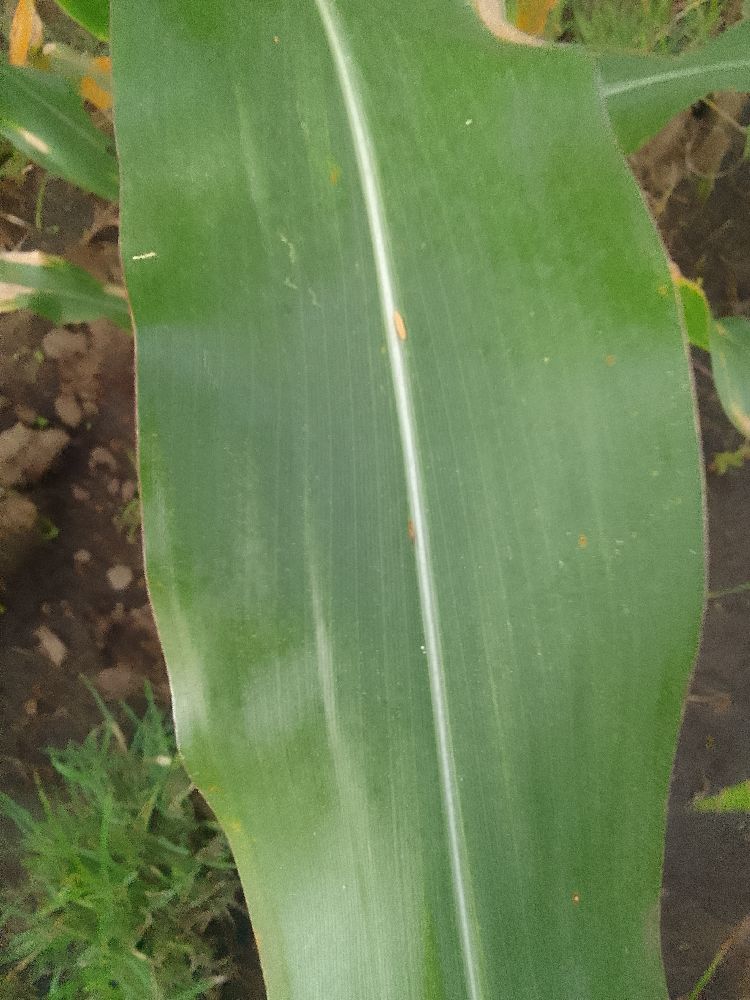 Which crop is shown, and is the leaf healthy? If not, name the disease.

common bean, healthy
